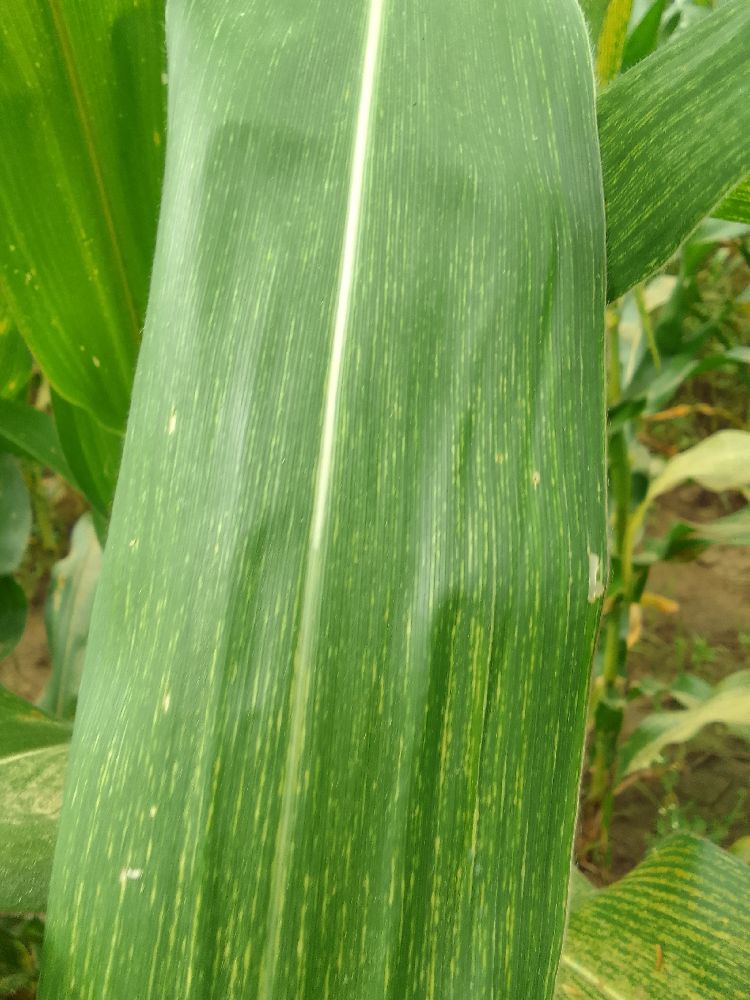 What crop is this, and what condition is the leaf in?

maize, maize streak virus
